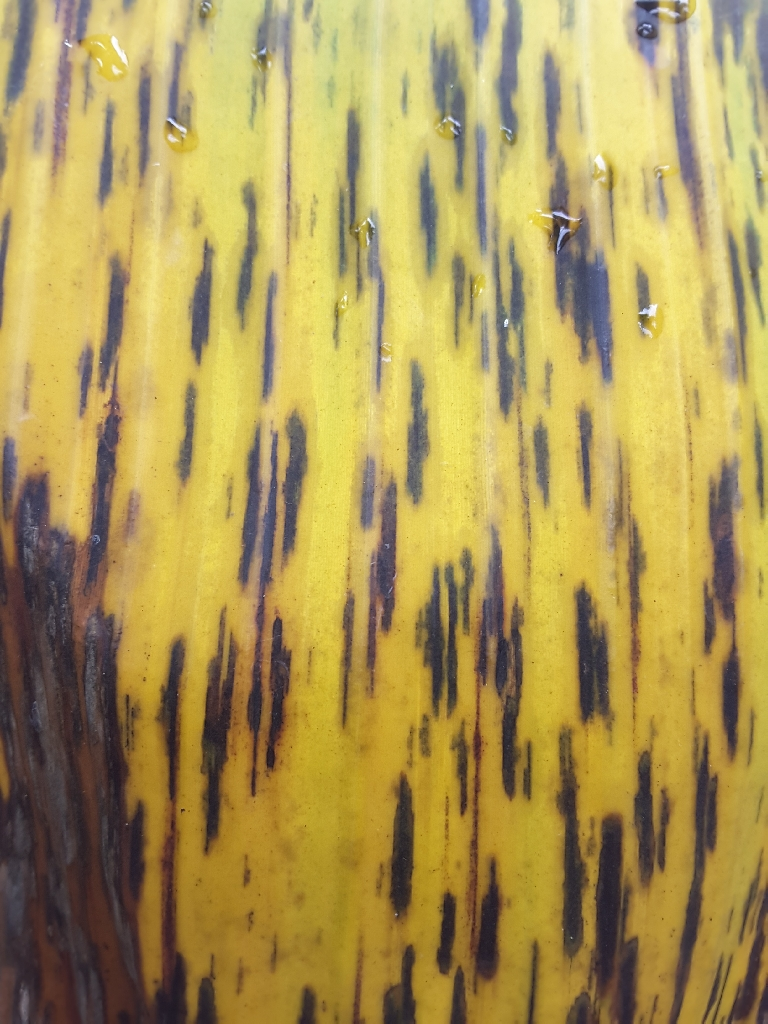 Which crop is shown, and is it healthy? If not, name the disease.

banana, black sigatoka
